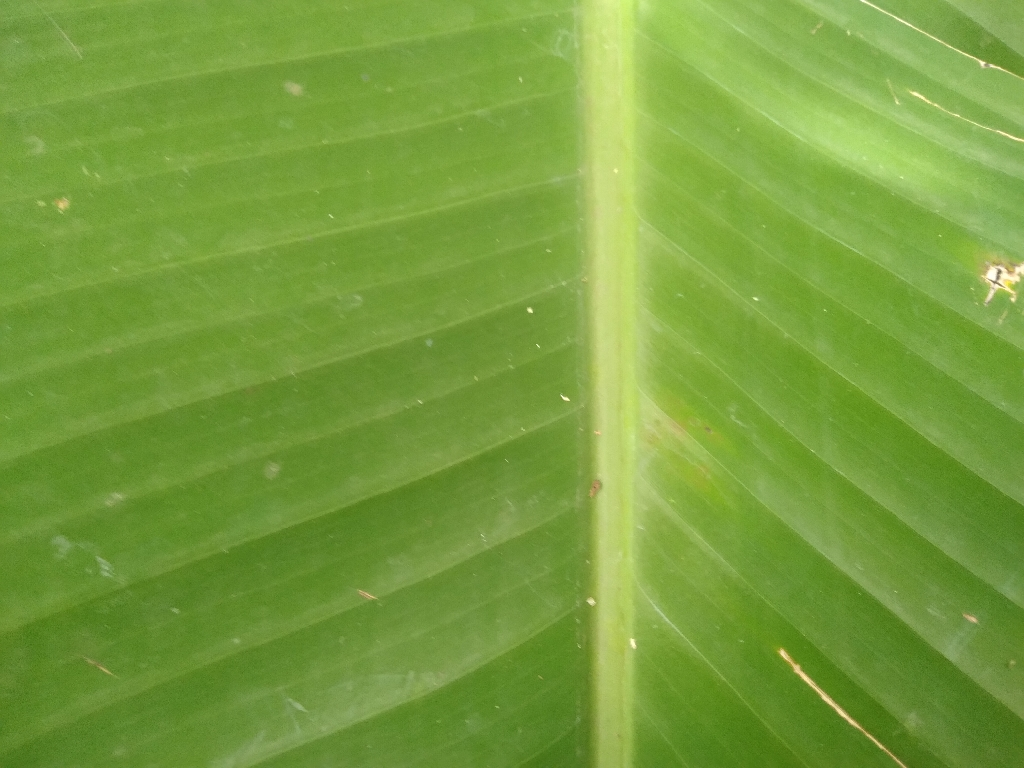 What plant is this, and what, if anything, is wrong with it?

banana, healthy
